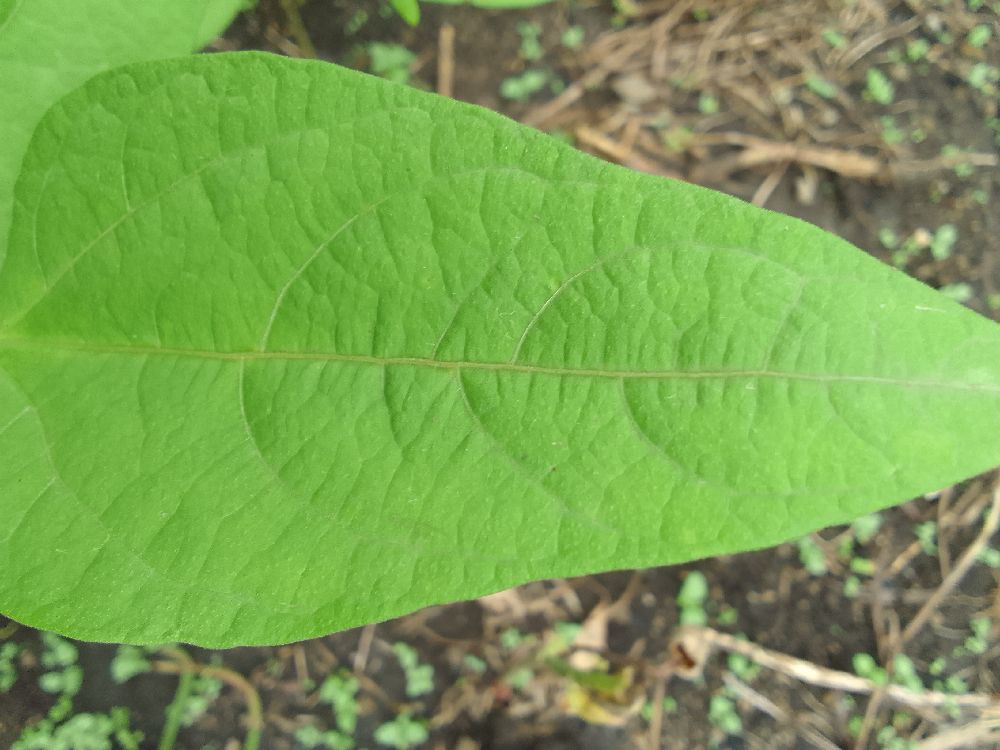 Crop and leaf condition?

common bean, healthy
